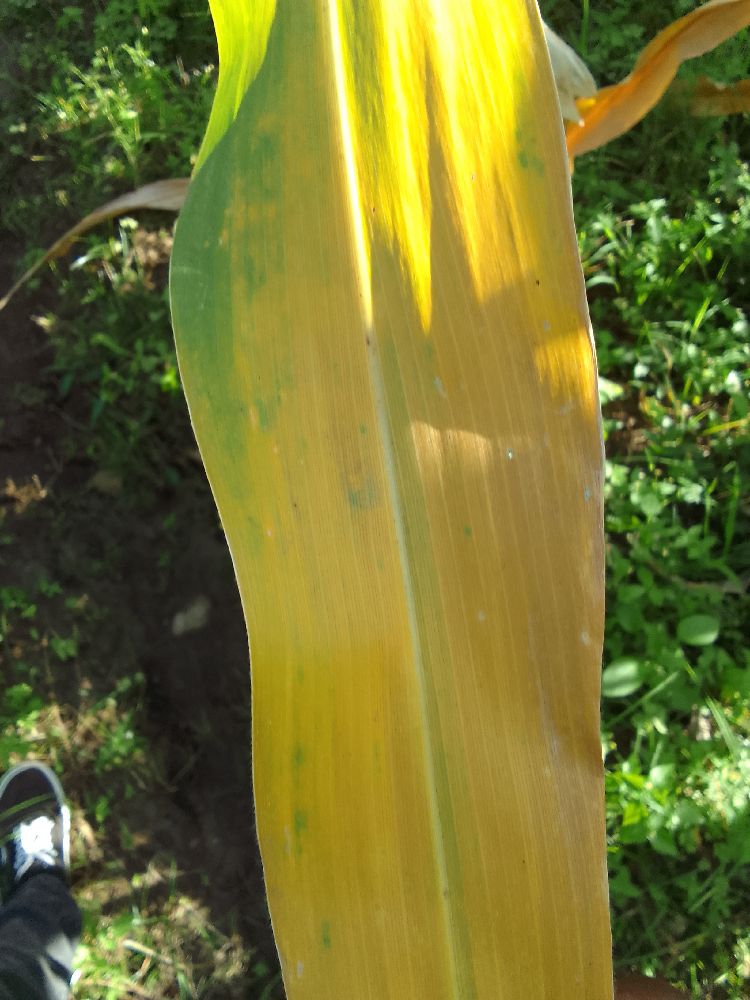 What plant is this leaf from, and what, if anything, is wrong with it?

maize, maize lethal necrosis
